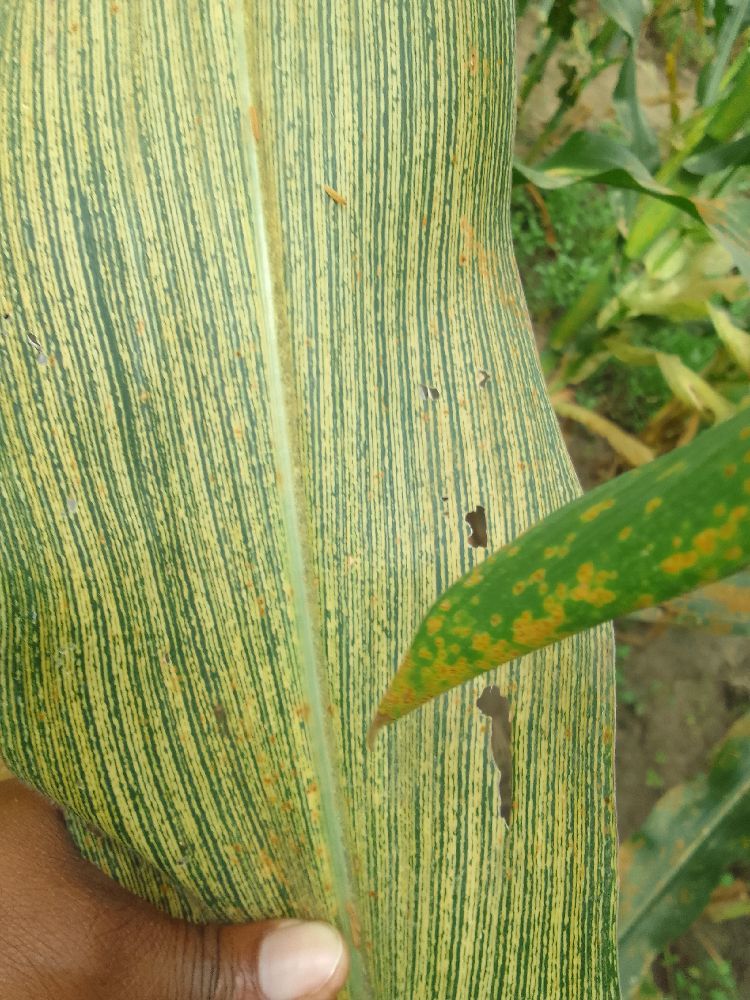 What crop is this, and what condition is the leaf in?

maize, maize streak virus
